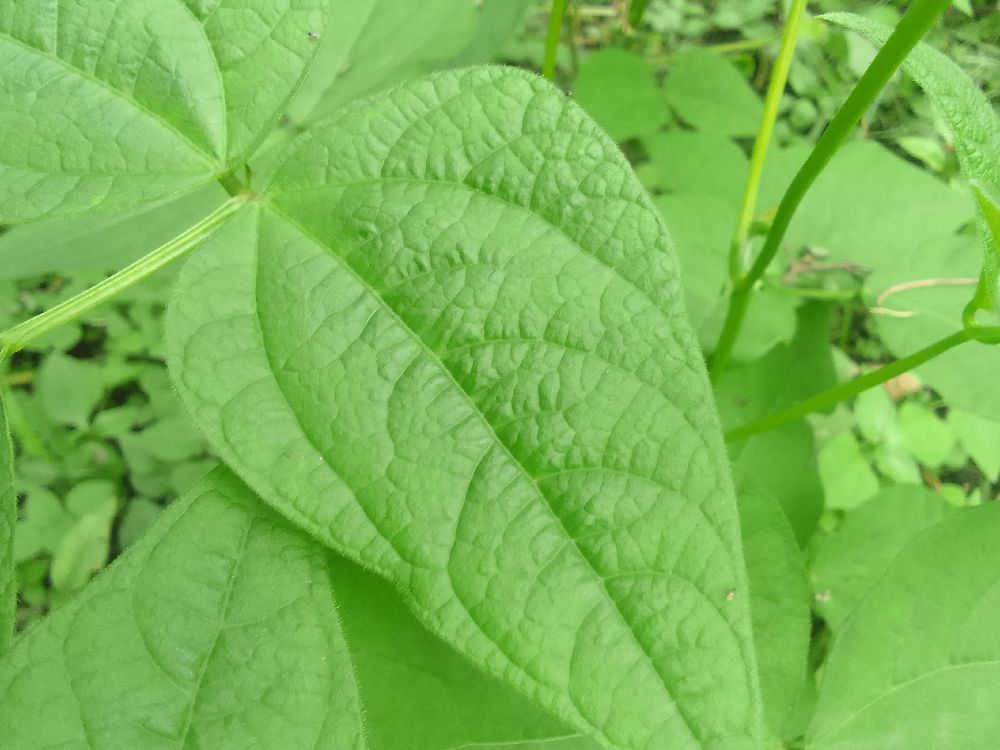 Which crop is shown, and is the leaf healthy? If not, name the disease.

common bean, healthy
